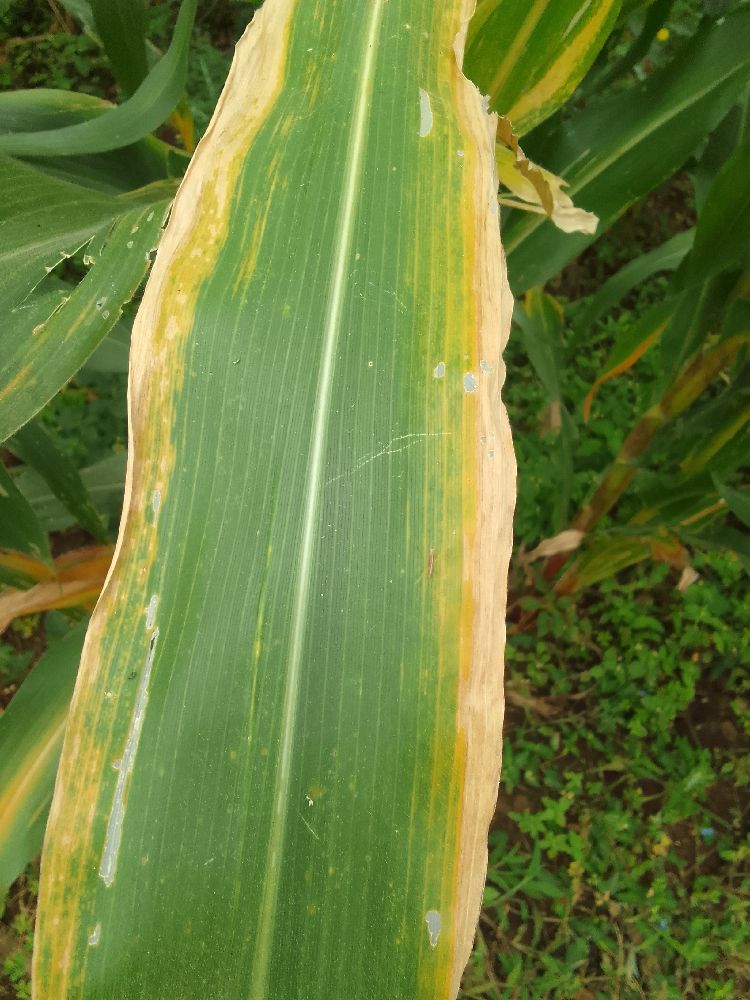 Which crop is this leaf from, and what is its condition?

maize, maize lethal necrosis
